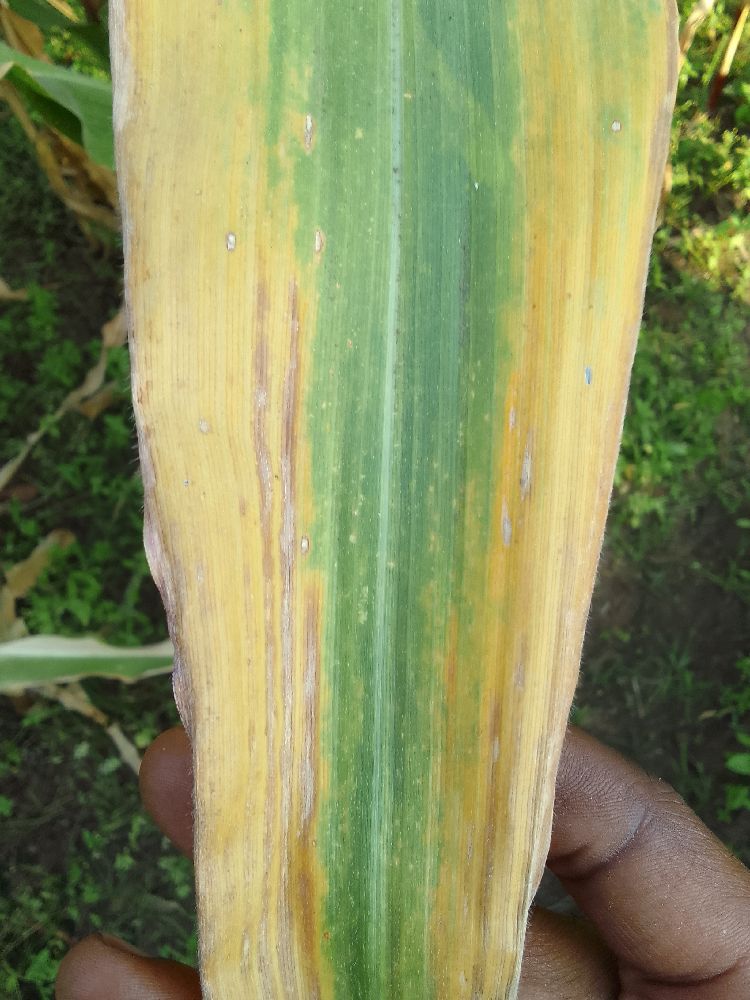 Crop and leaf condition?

maize, maize lethal necrosis
